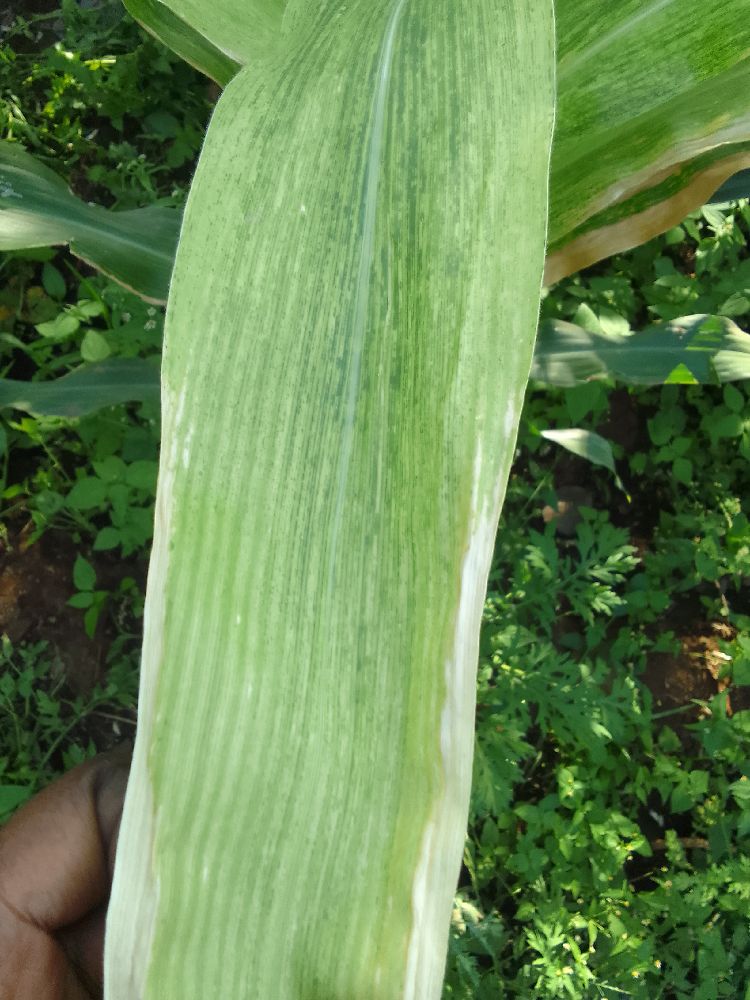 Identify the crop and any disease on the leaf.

maize, maize lethal necrosis
